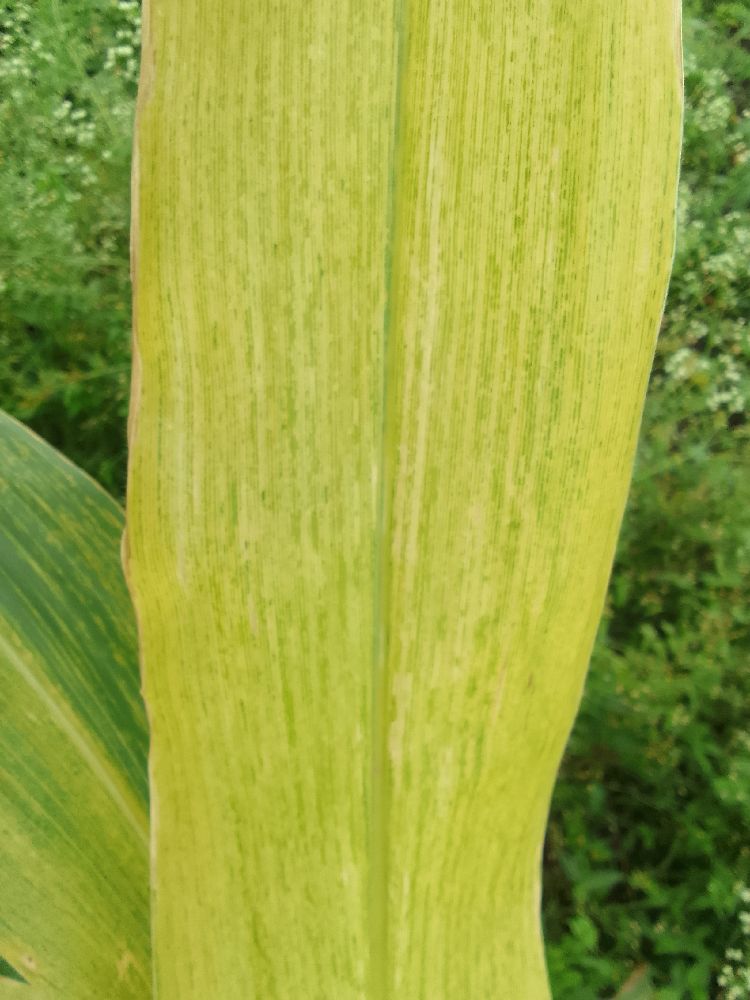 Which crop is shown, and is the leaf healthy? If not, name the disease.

maize, maize lethal necrosis
